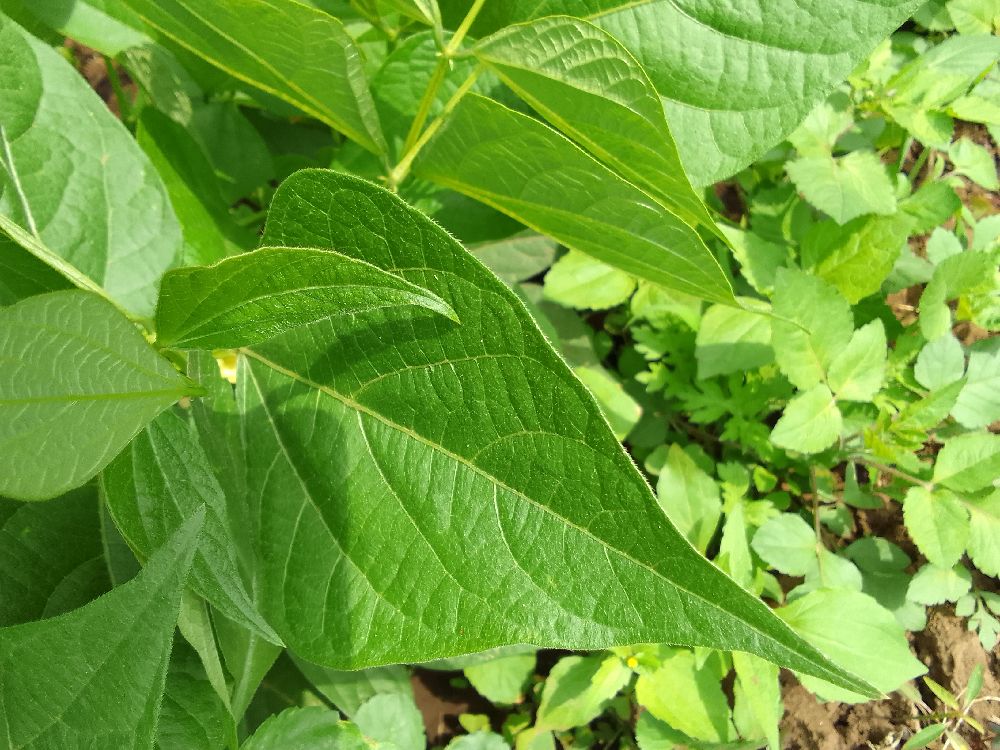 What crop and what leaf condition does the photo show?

common bean, healthy
